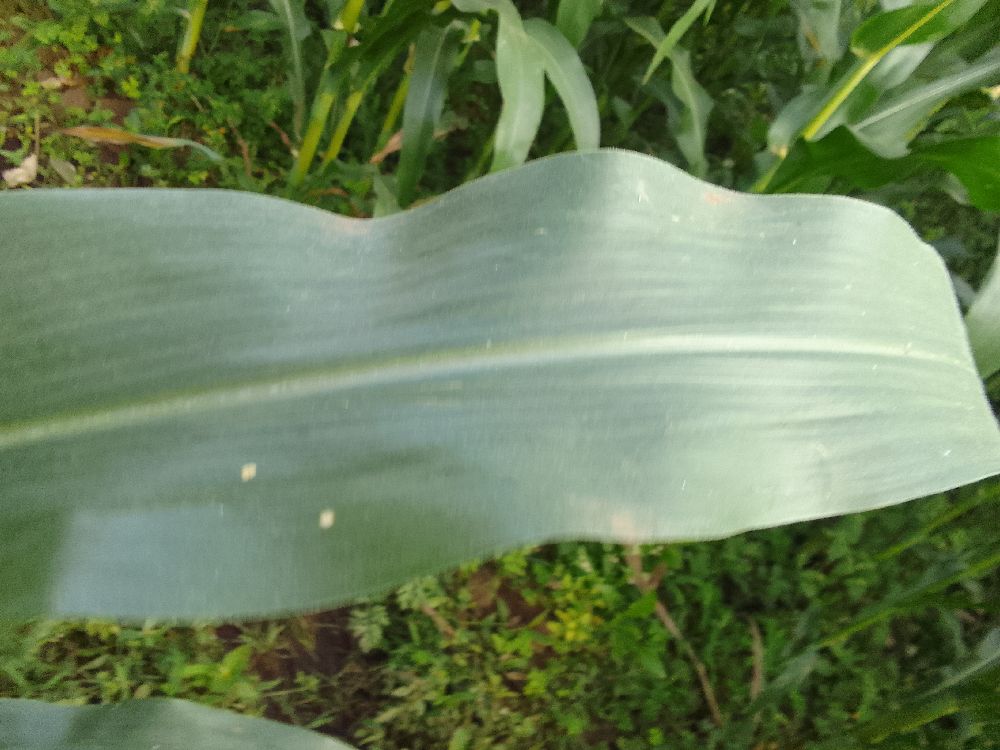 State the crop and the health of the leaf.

maize, healthy
